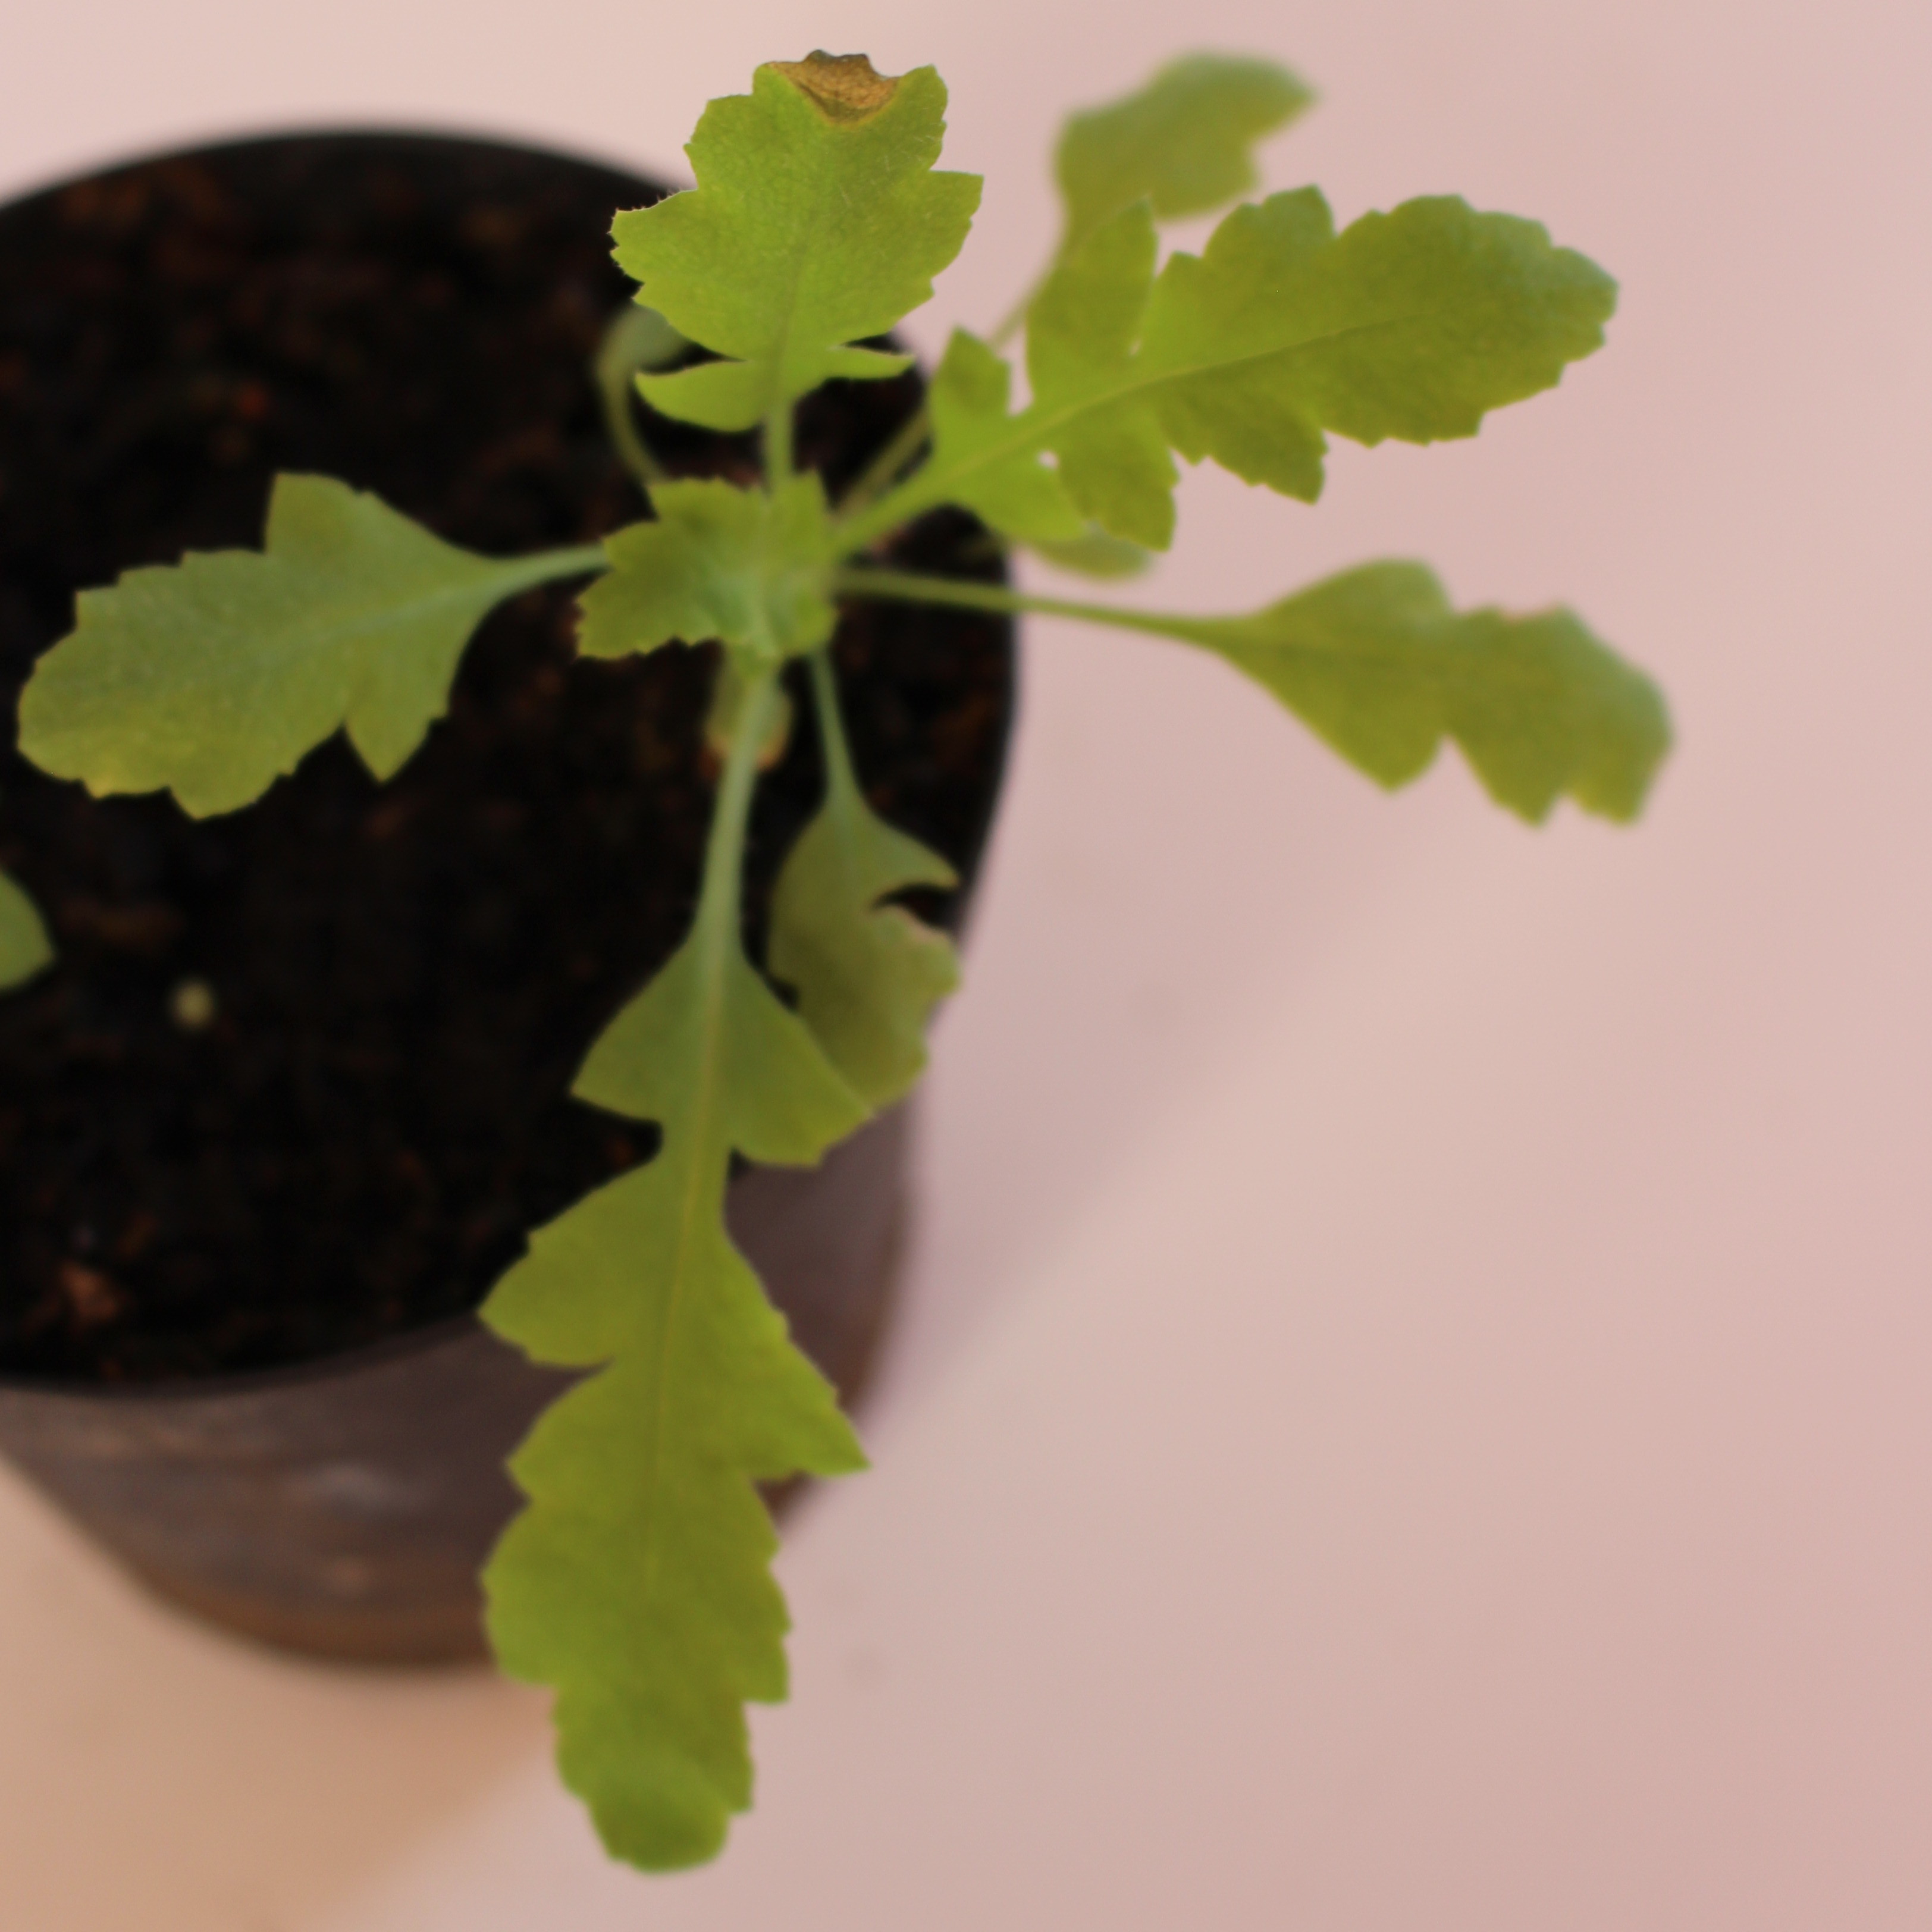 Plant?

Papaver rhoeas
